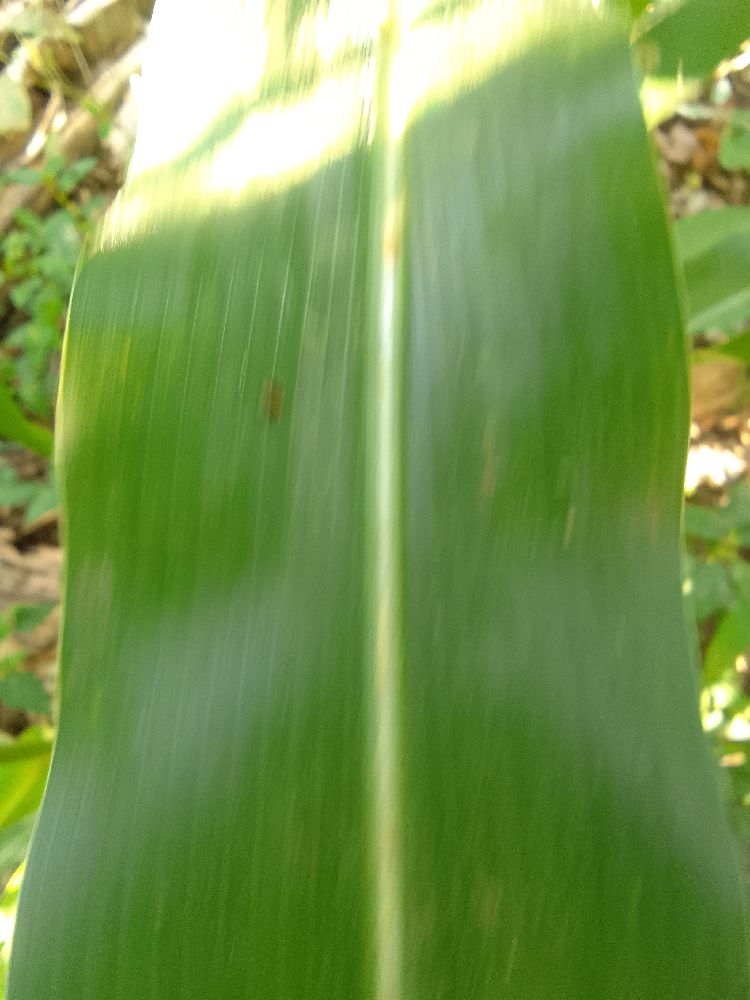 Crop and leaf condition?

maize, healthy
